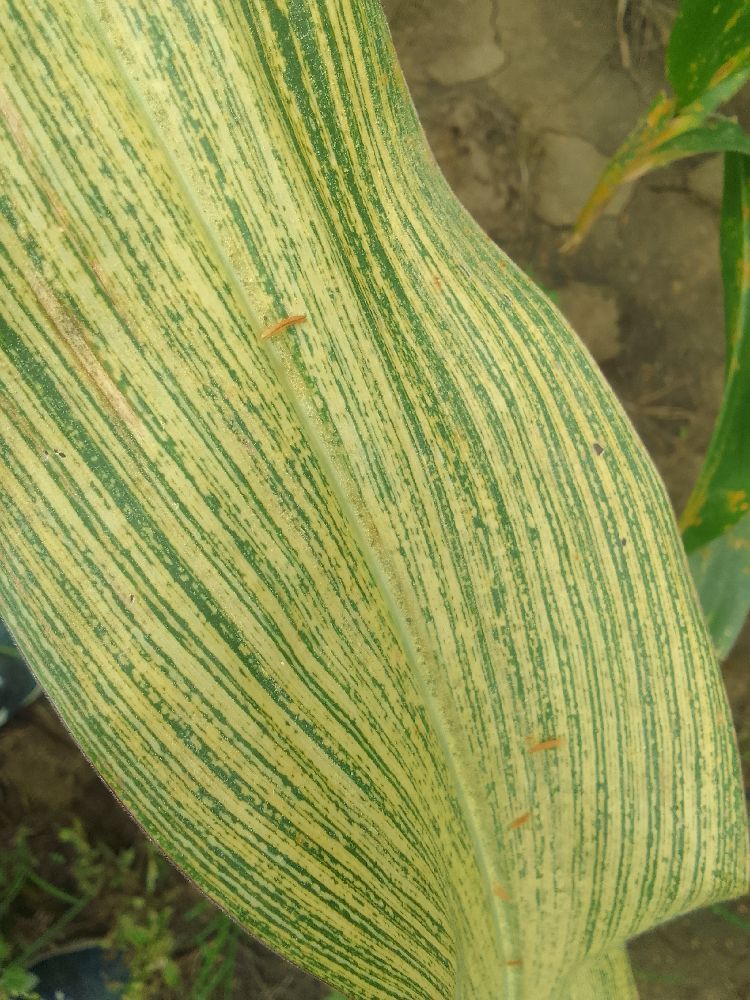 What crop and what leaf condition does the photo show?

maize, maize streak virus
